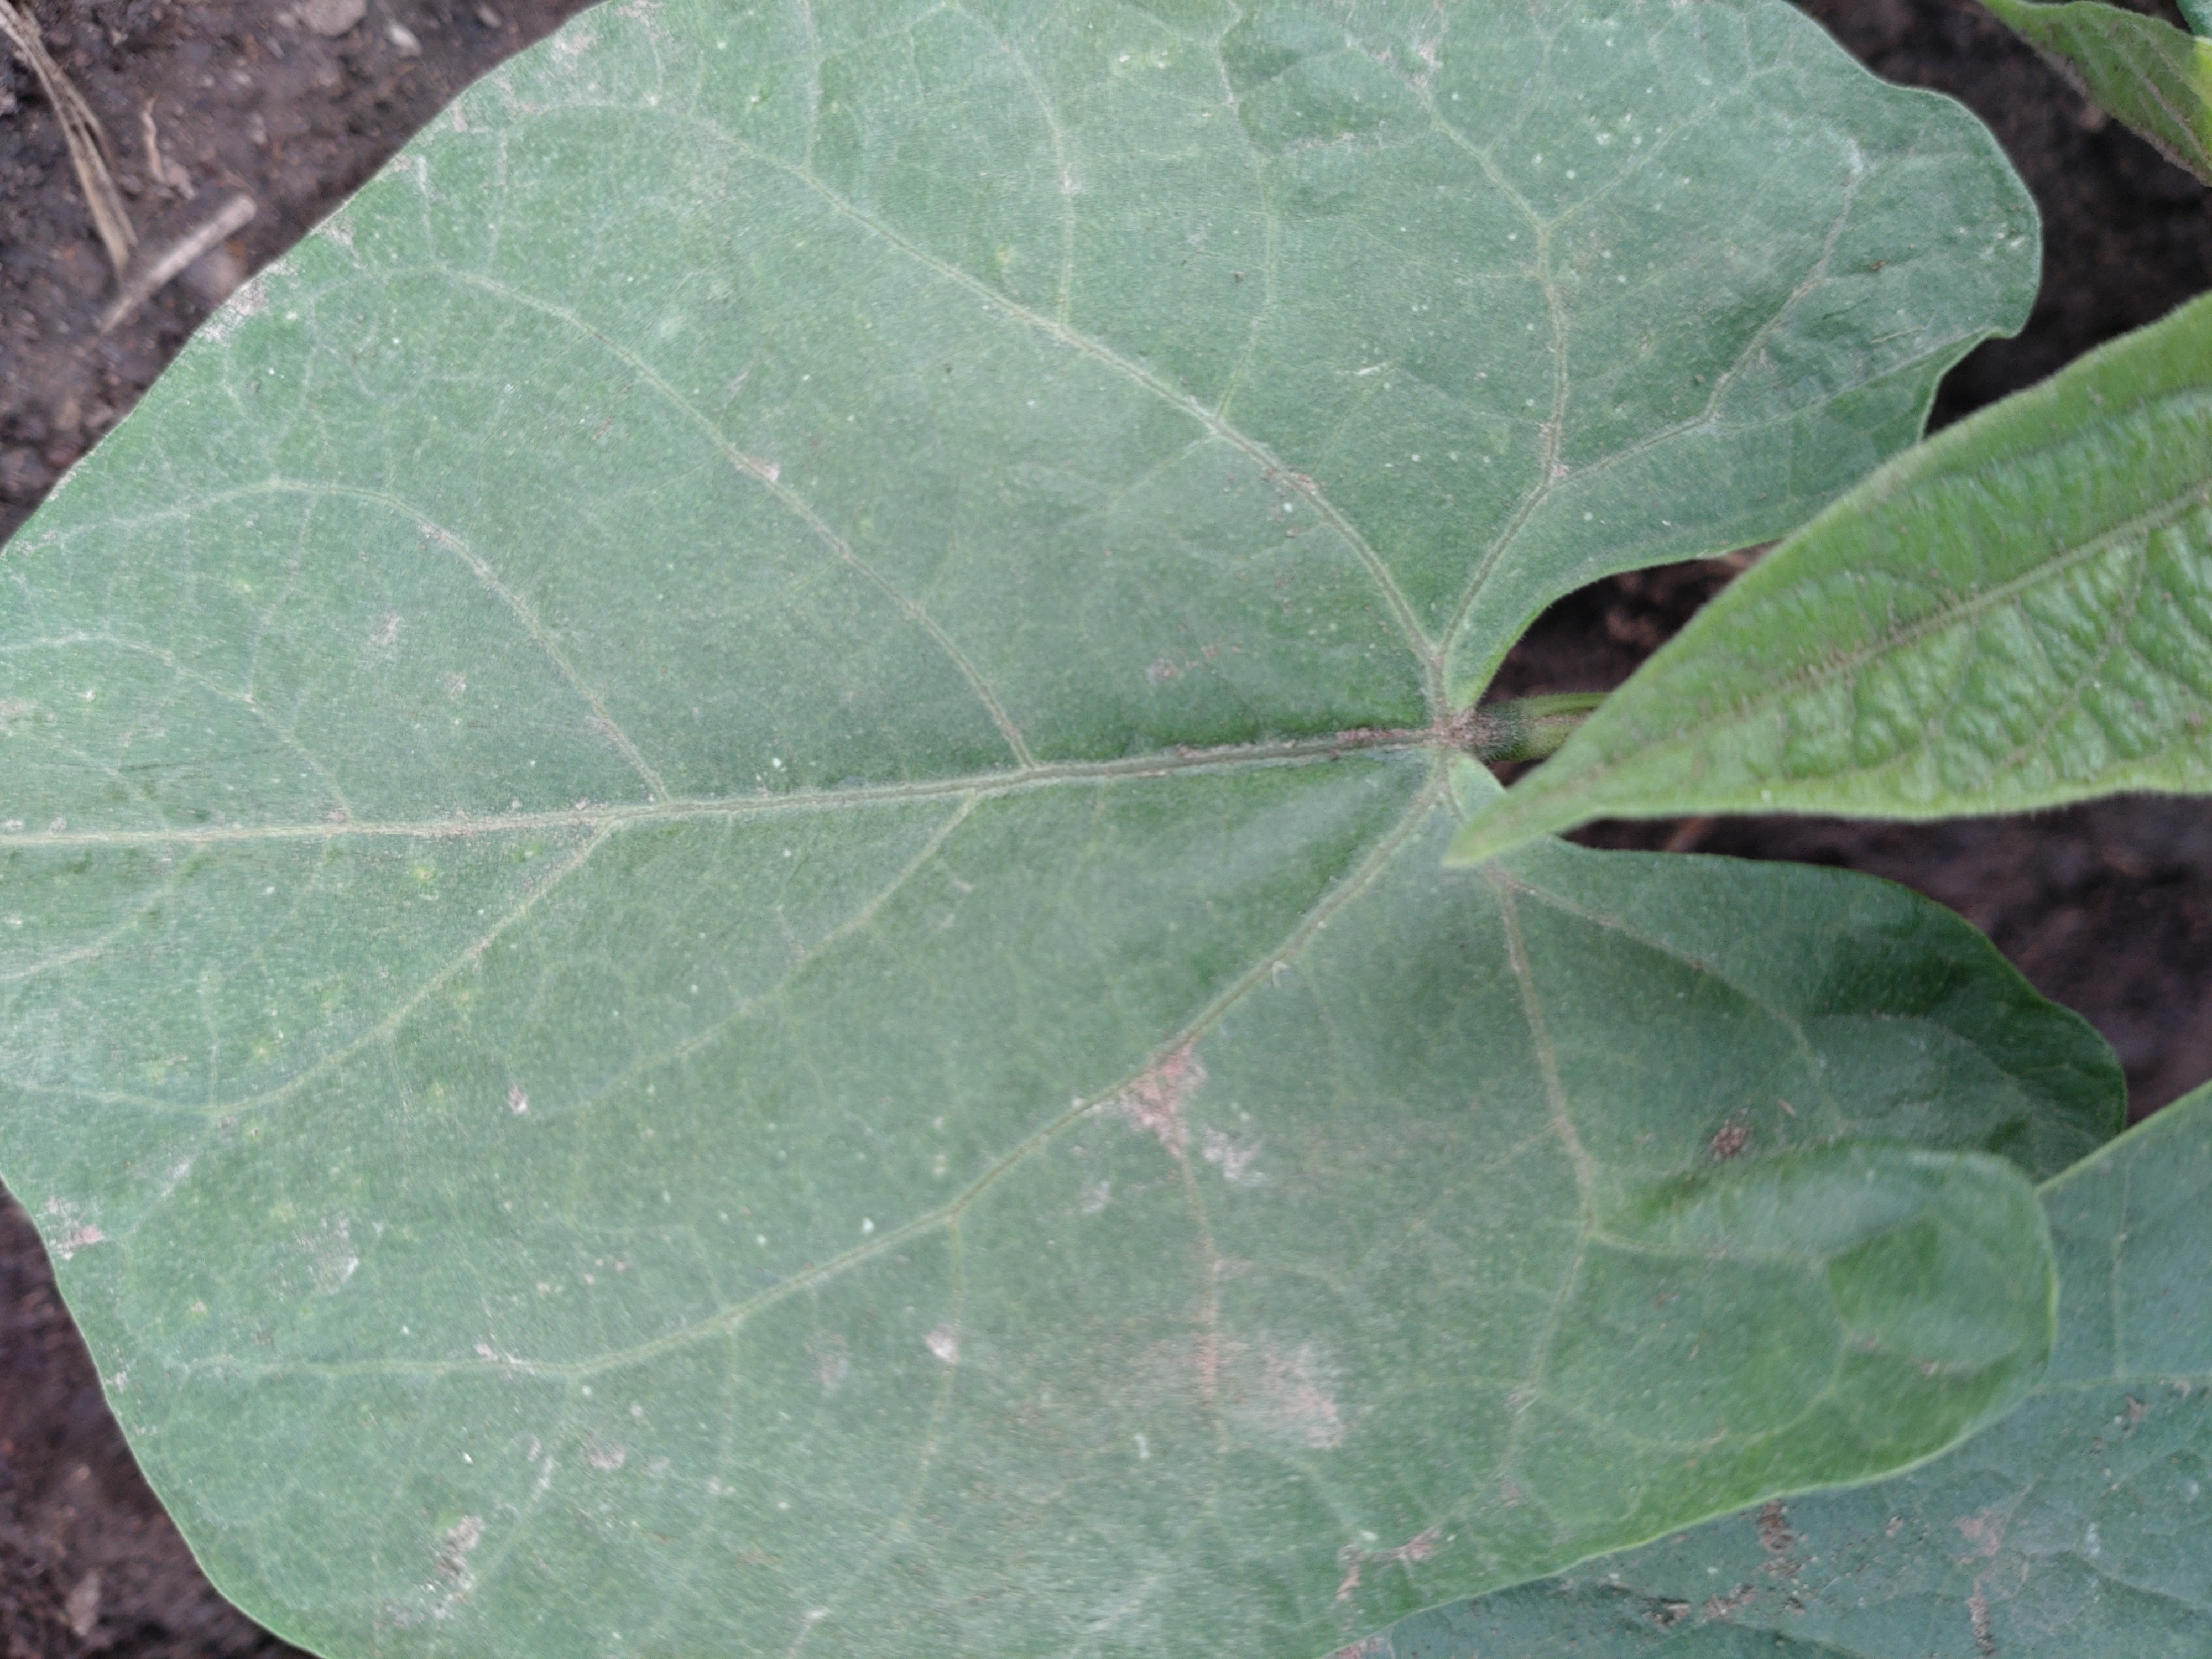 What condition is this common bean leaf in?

healthy
